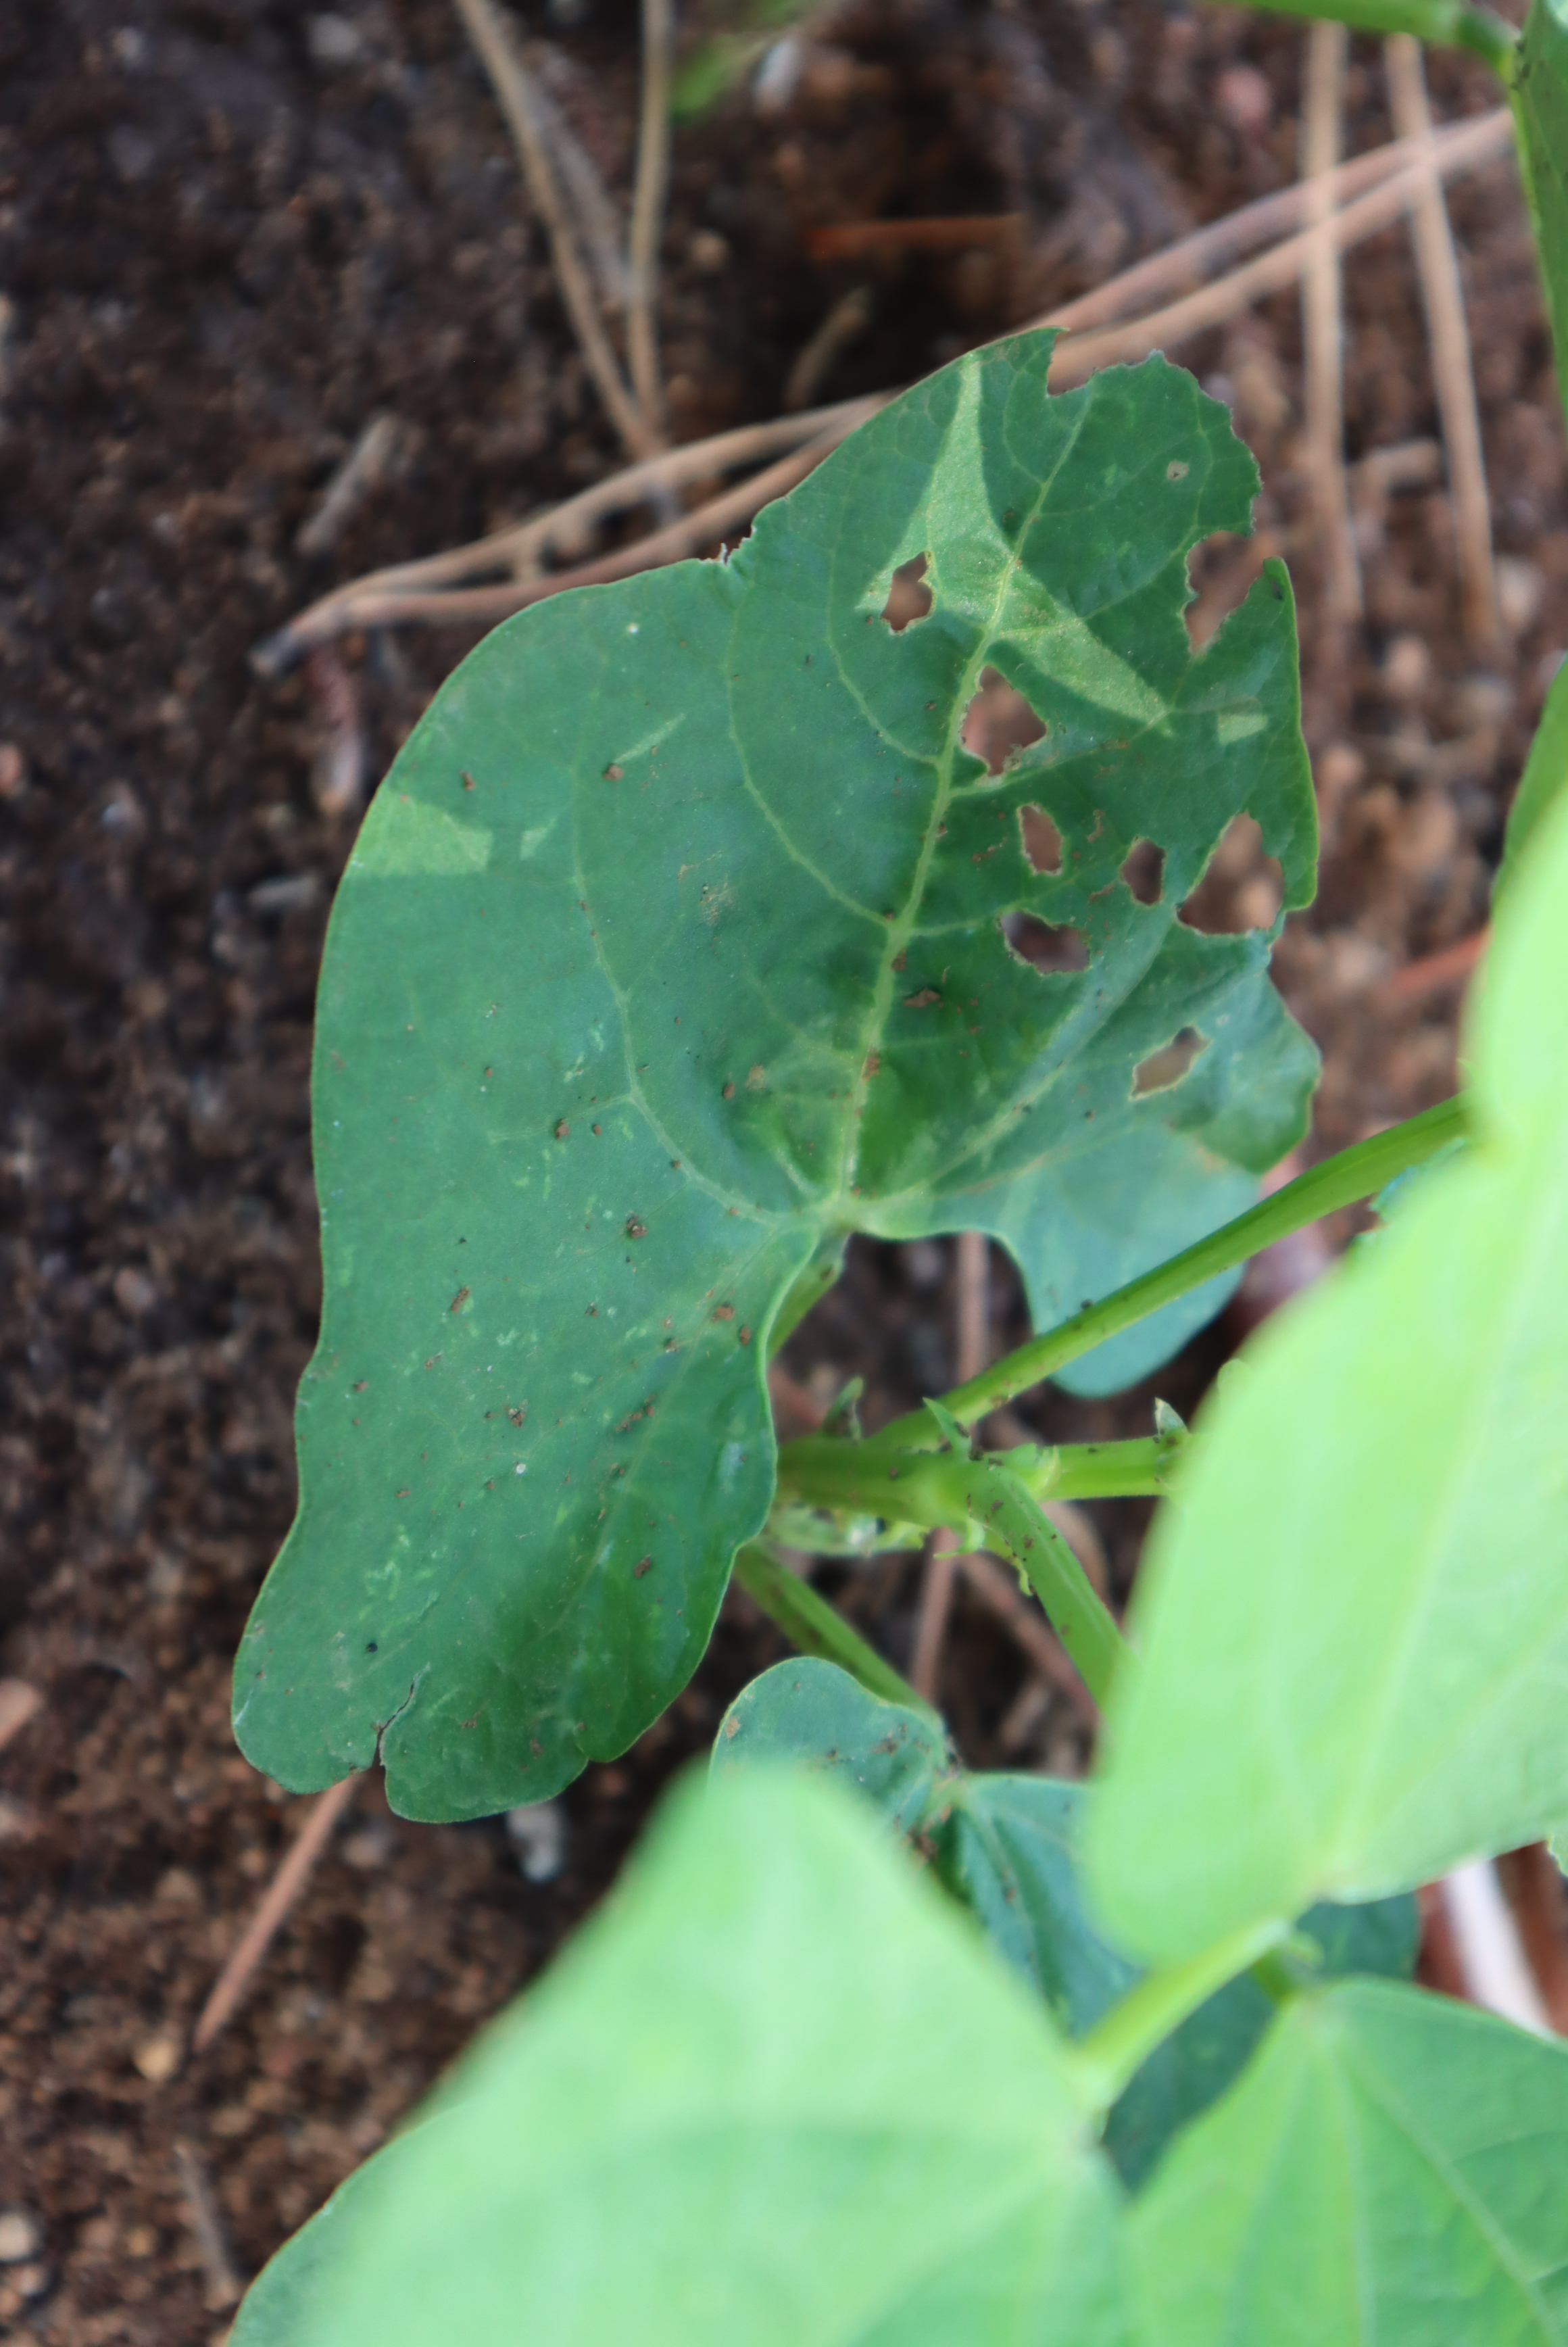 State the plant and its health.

peas, phytophagous
